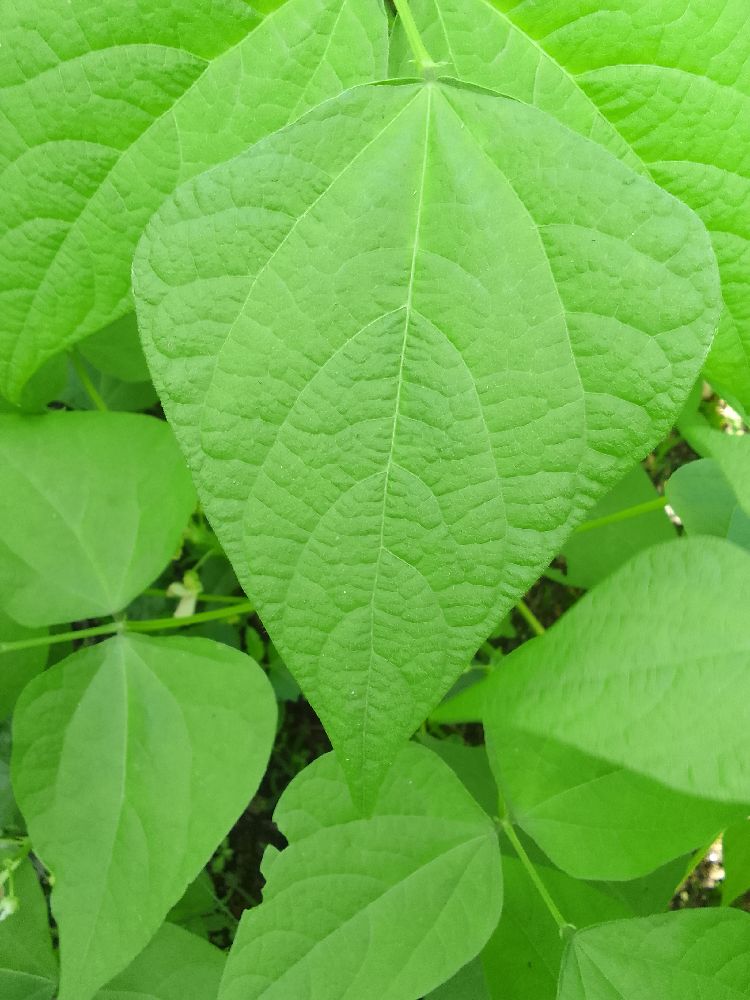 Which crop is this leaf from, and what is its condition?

common bean, healthy
